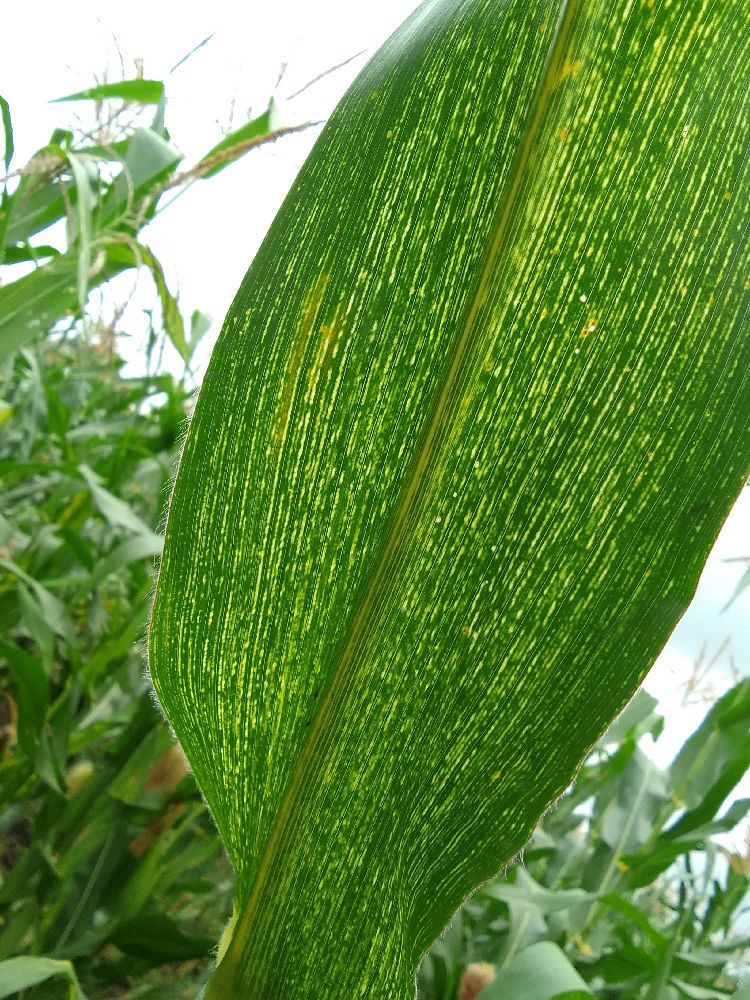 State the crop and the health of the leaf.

maize, maize streak virus
